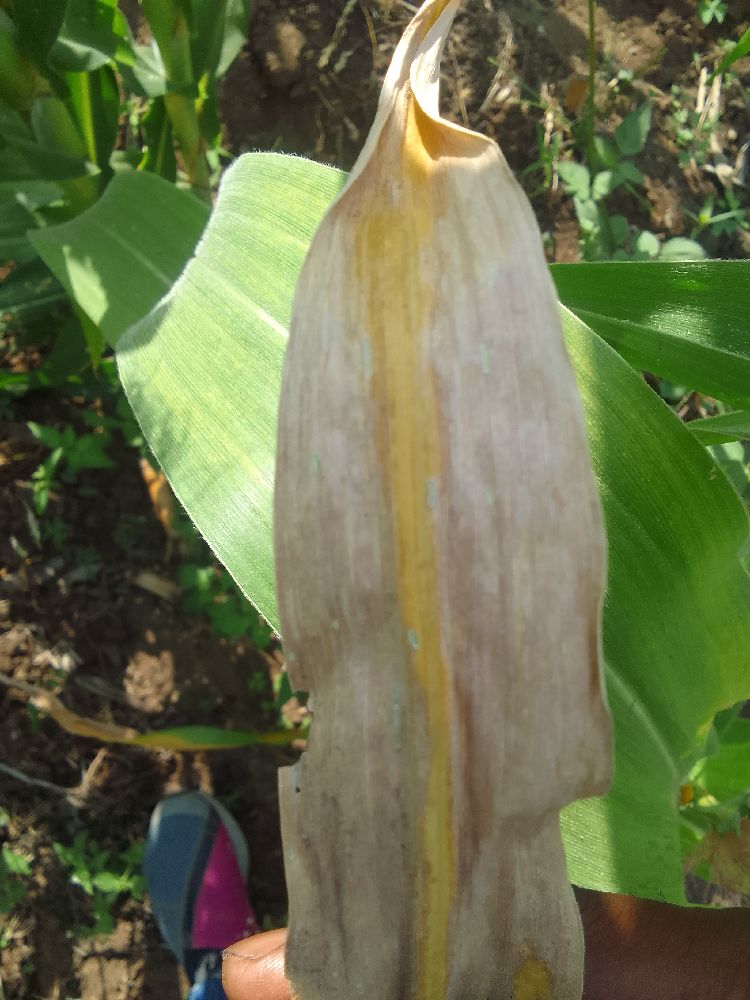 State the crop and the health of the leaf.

maize, maize lethal necrosis
